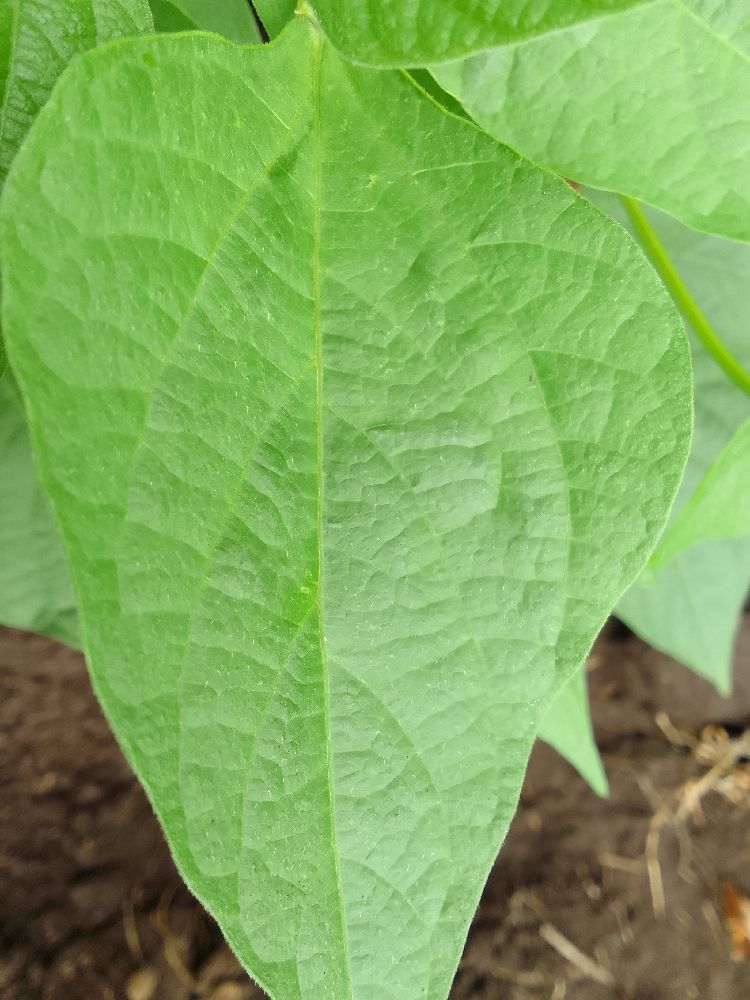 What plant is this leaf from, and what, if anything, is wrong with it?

common bean, healthy
